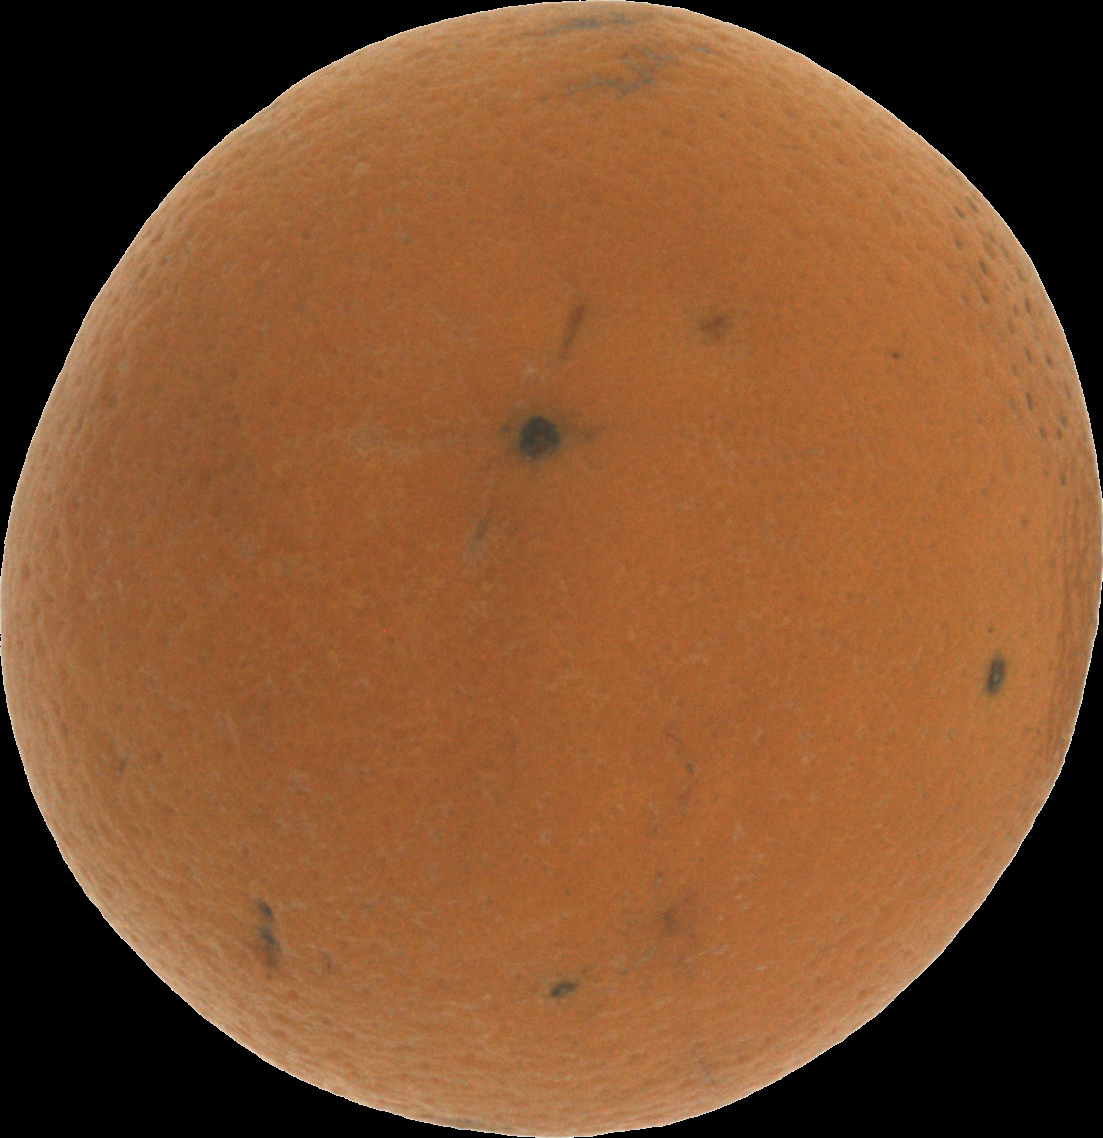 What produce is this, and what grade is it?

orange, bad
